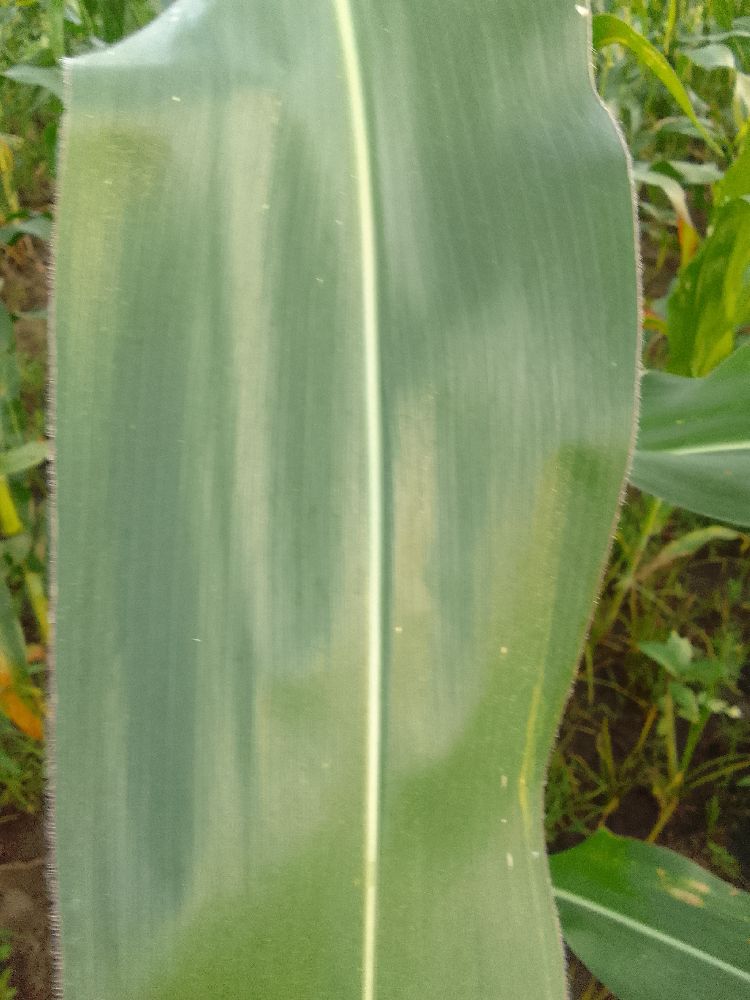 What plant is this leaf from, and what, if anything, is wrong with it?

maize, healthy
